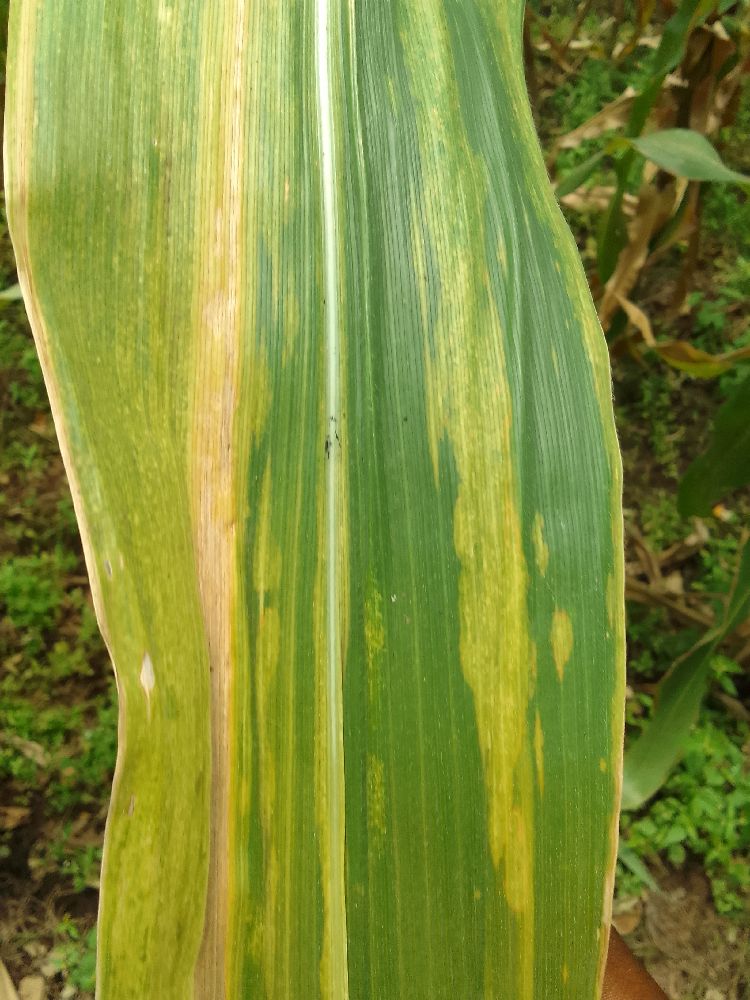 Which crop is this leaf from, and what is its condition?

maize, maize lethal necrosis
